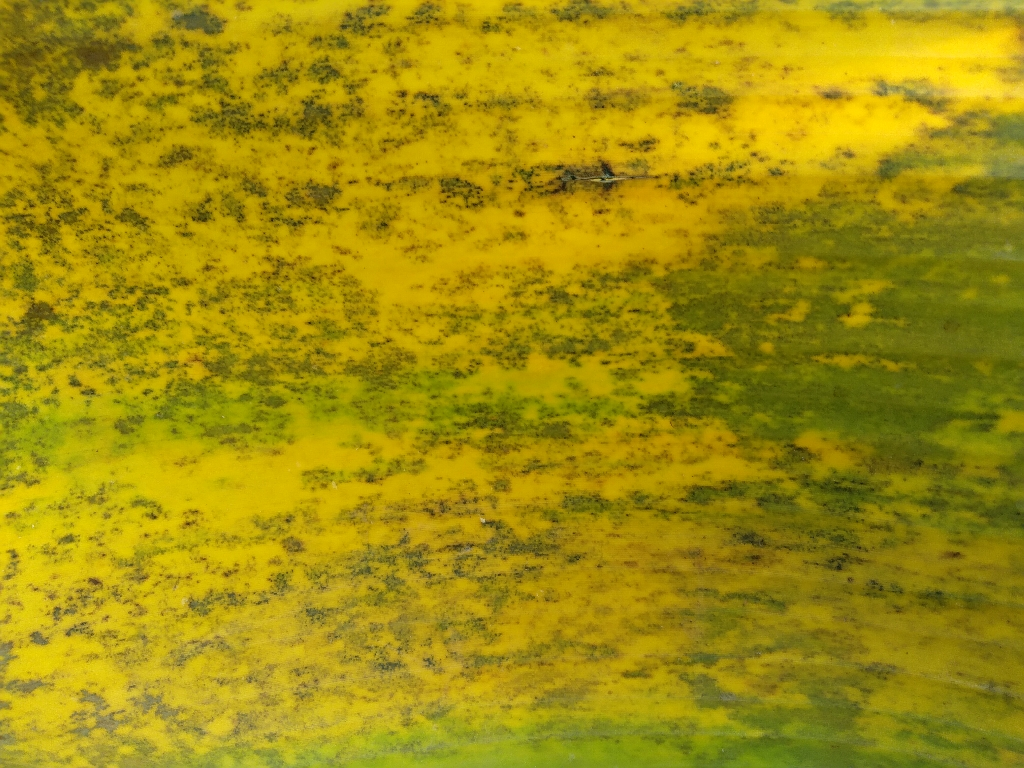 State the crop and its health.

banana, black sigatoka
